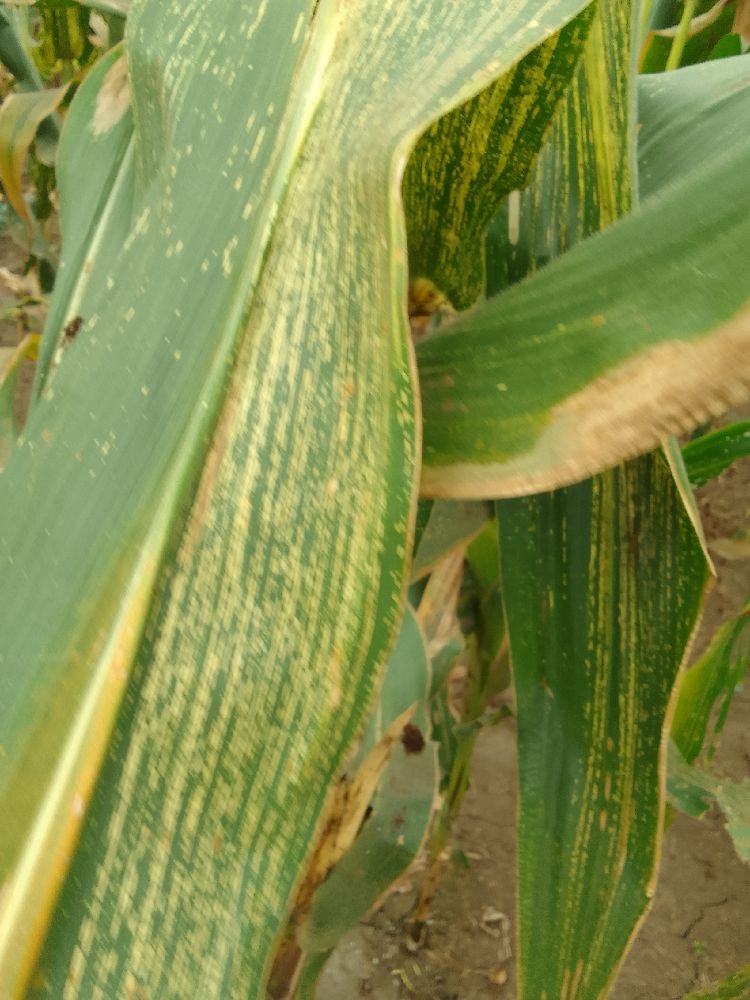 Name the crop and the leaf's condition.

maize, maize streak virus
